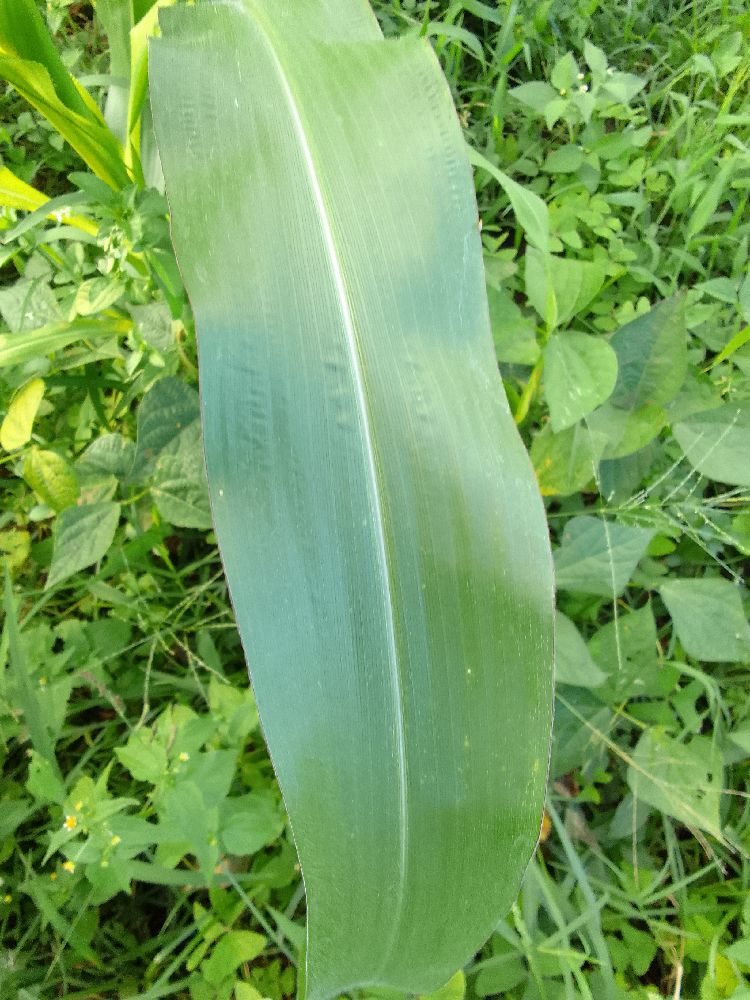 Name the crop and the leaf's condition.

maize, healthy
